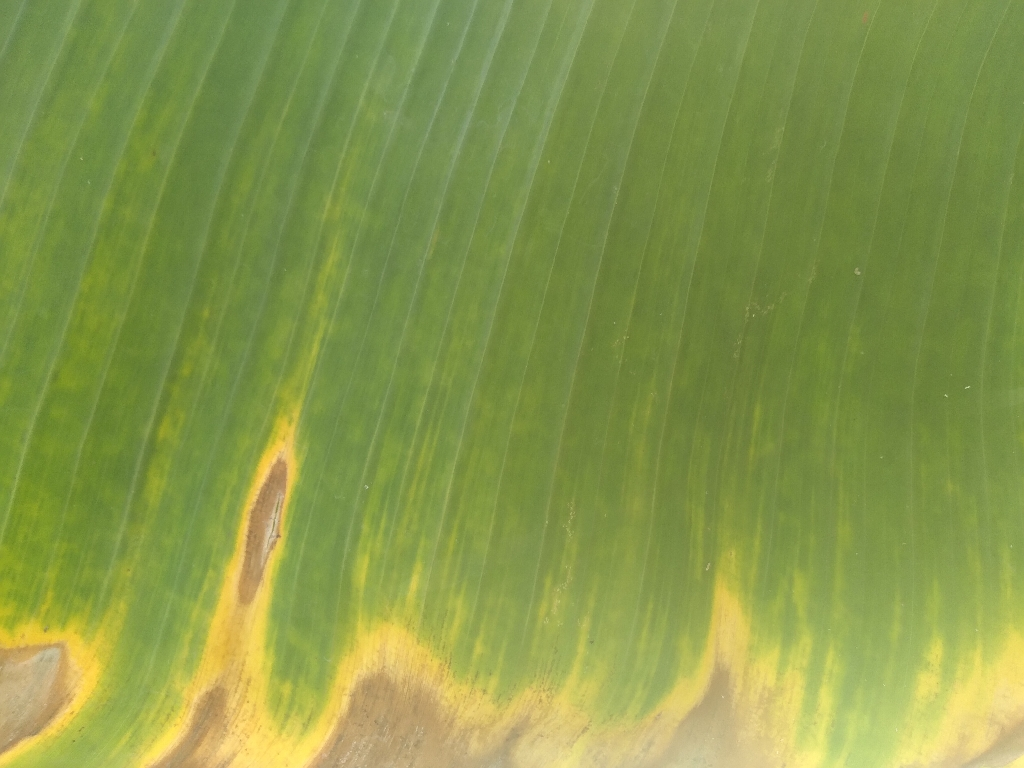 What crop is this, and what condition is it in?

banana, fusarium wilt race 1
